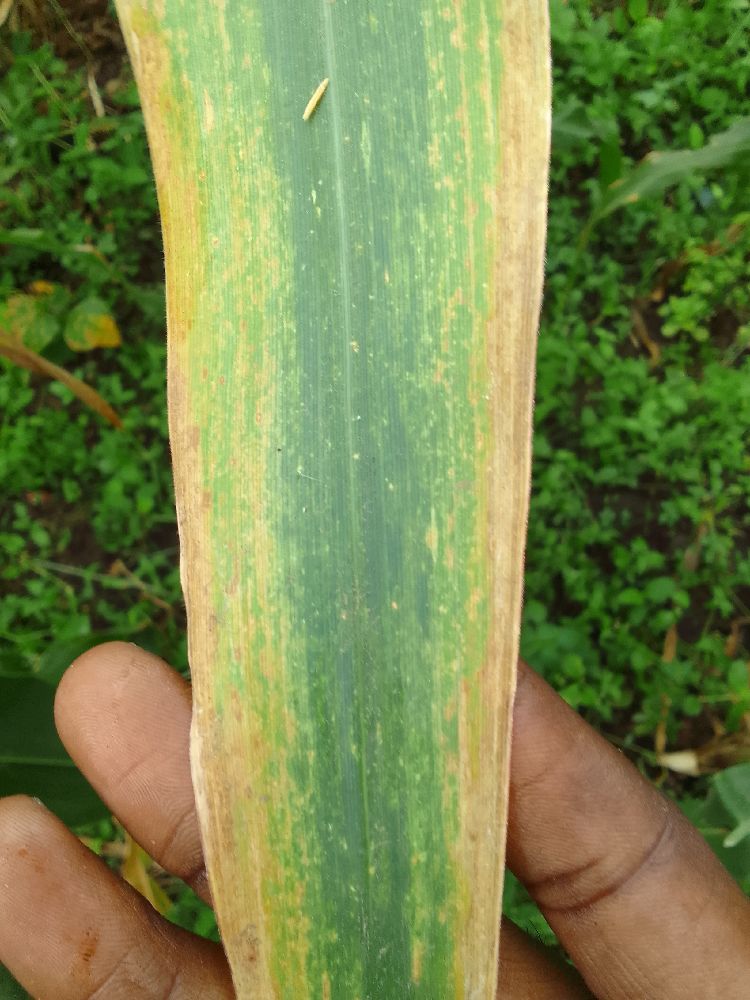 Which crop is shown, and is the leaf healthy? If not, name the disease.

maize, maize lethal necrosis
